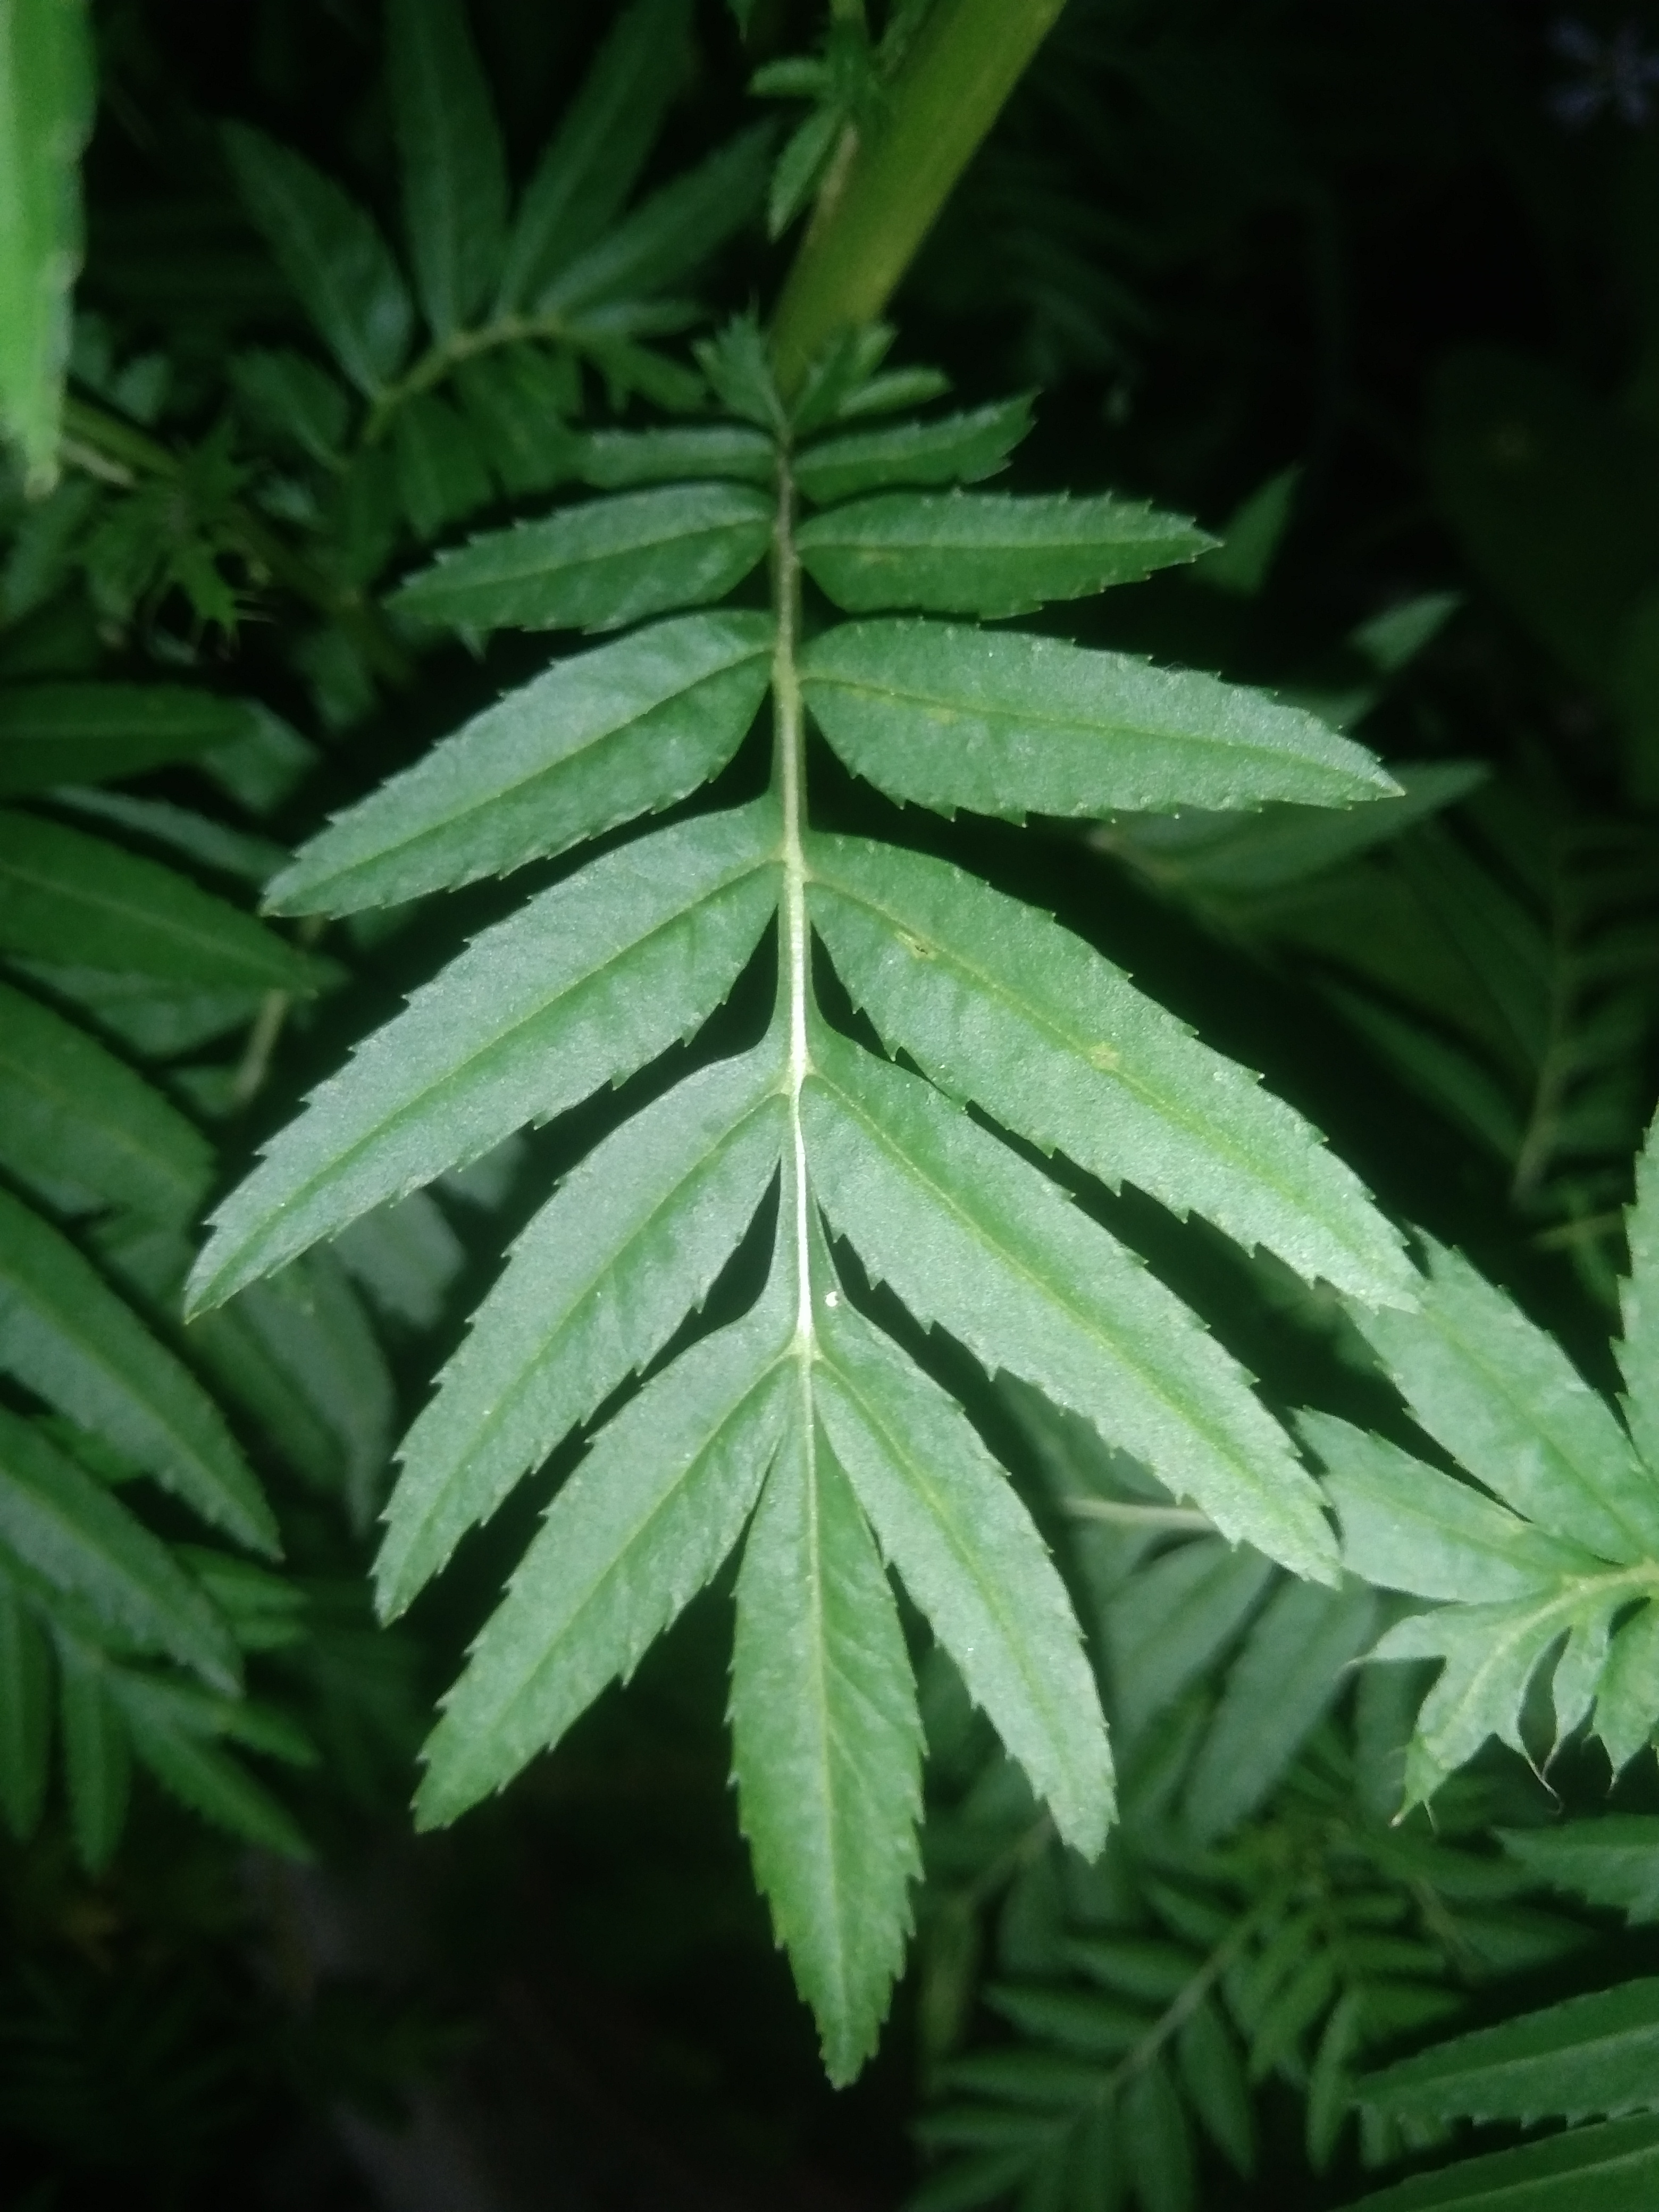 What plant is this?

marigold
